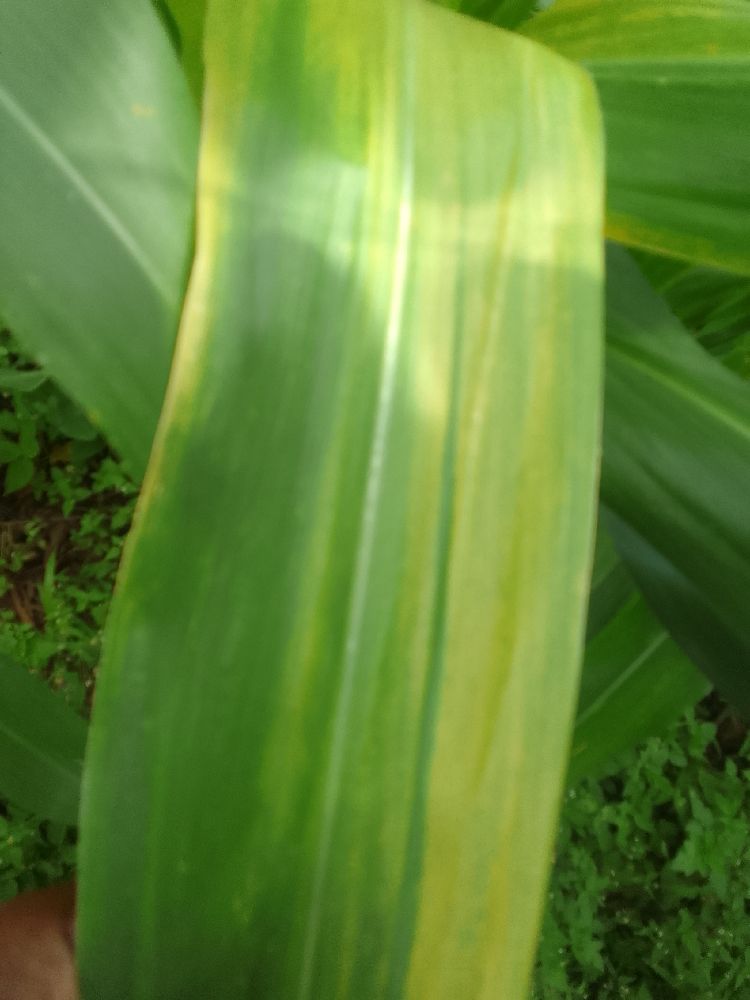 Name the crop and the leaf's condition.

maize, maize lethal necrosis
